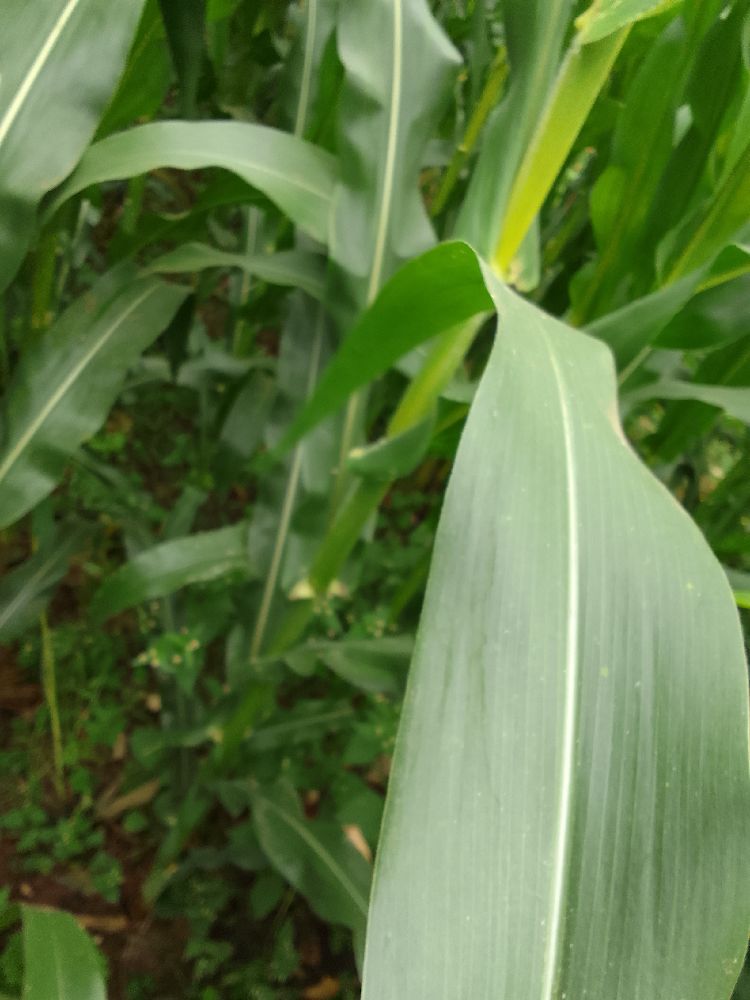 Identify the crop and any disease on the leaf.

maize, healthy
